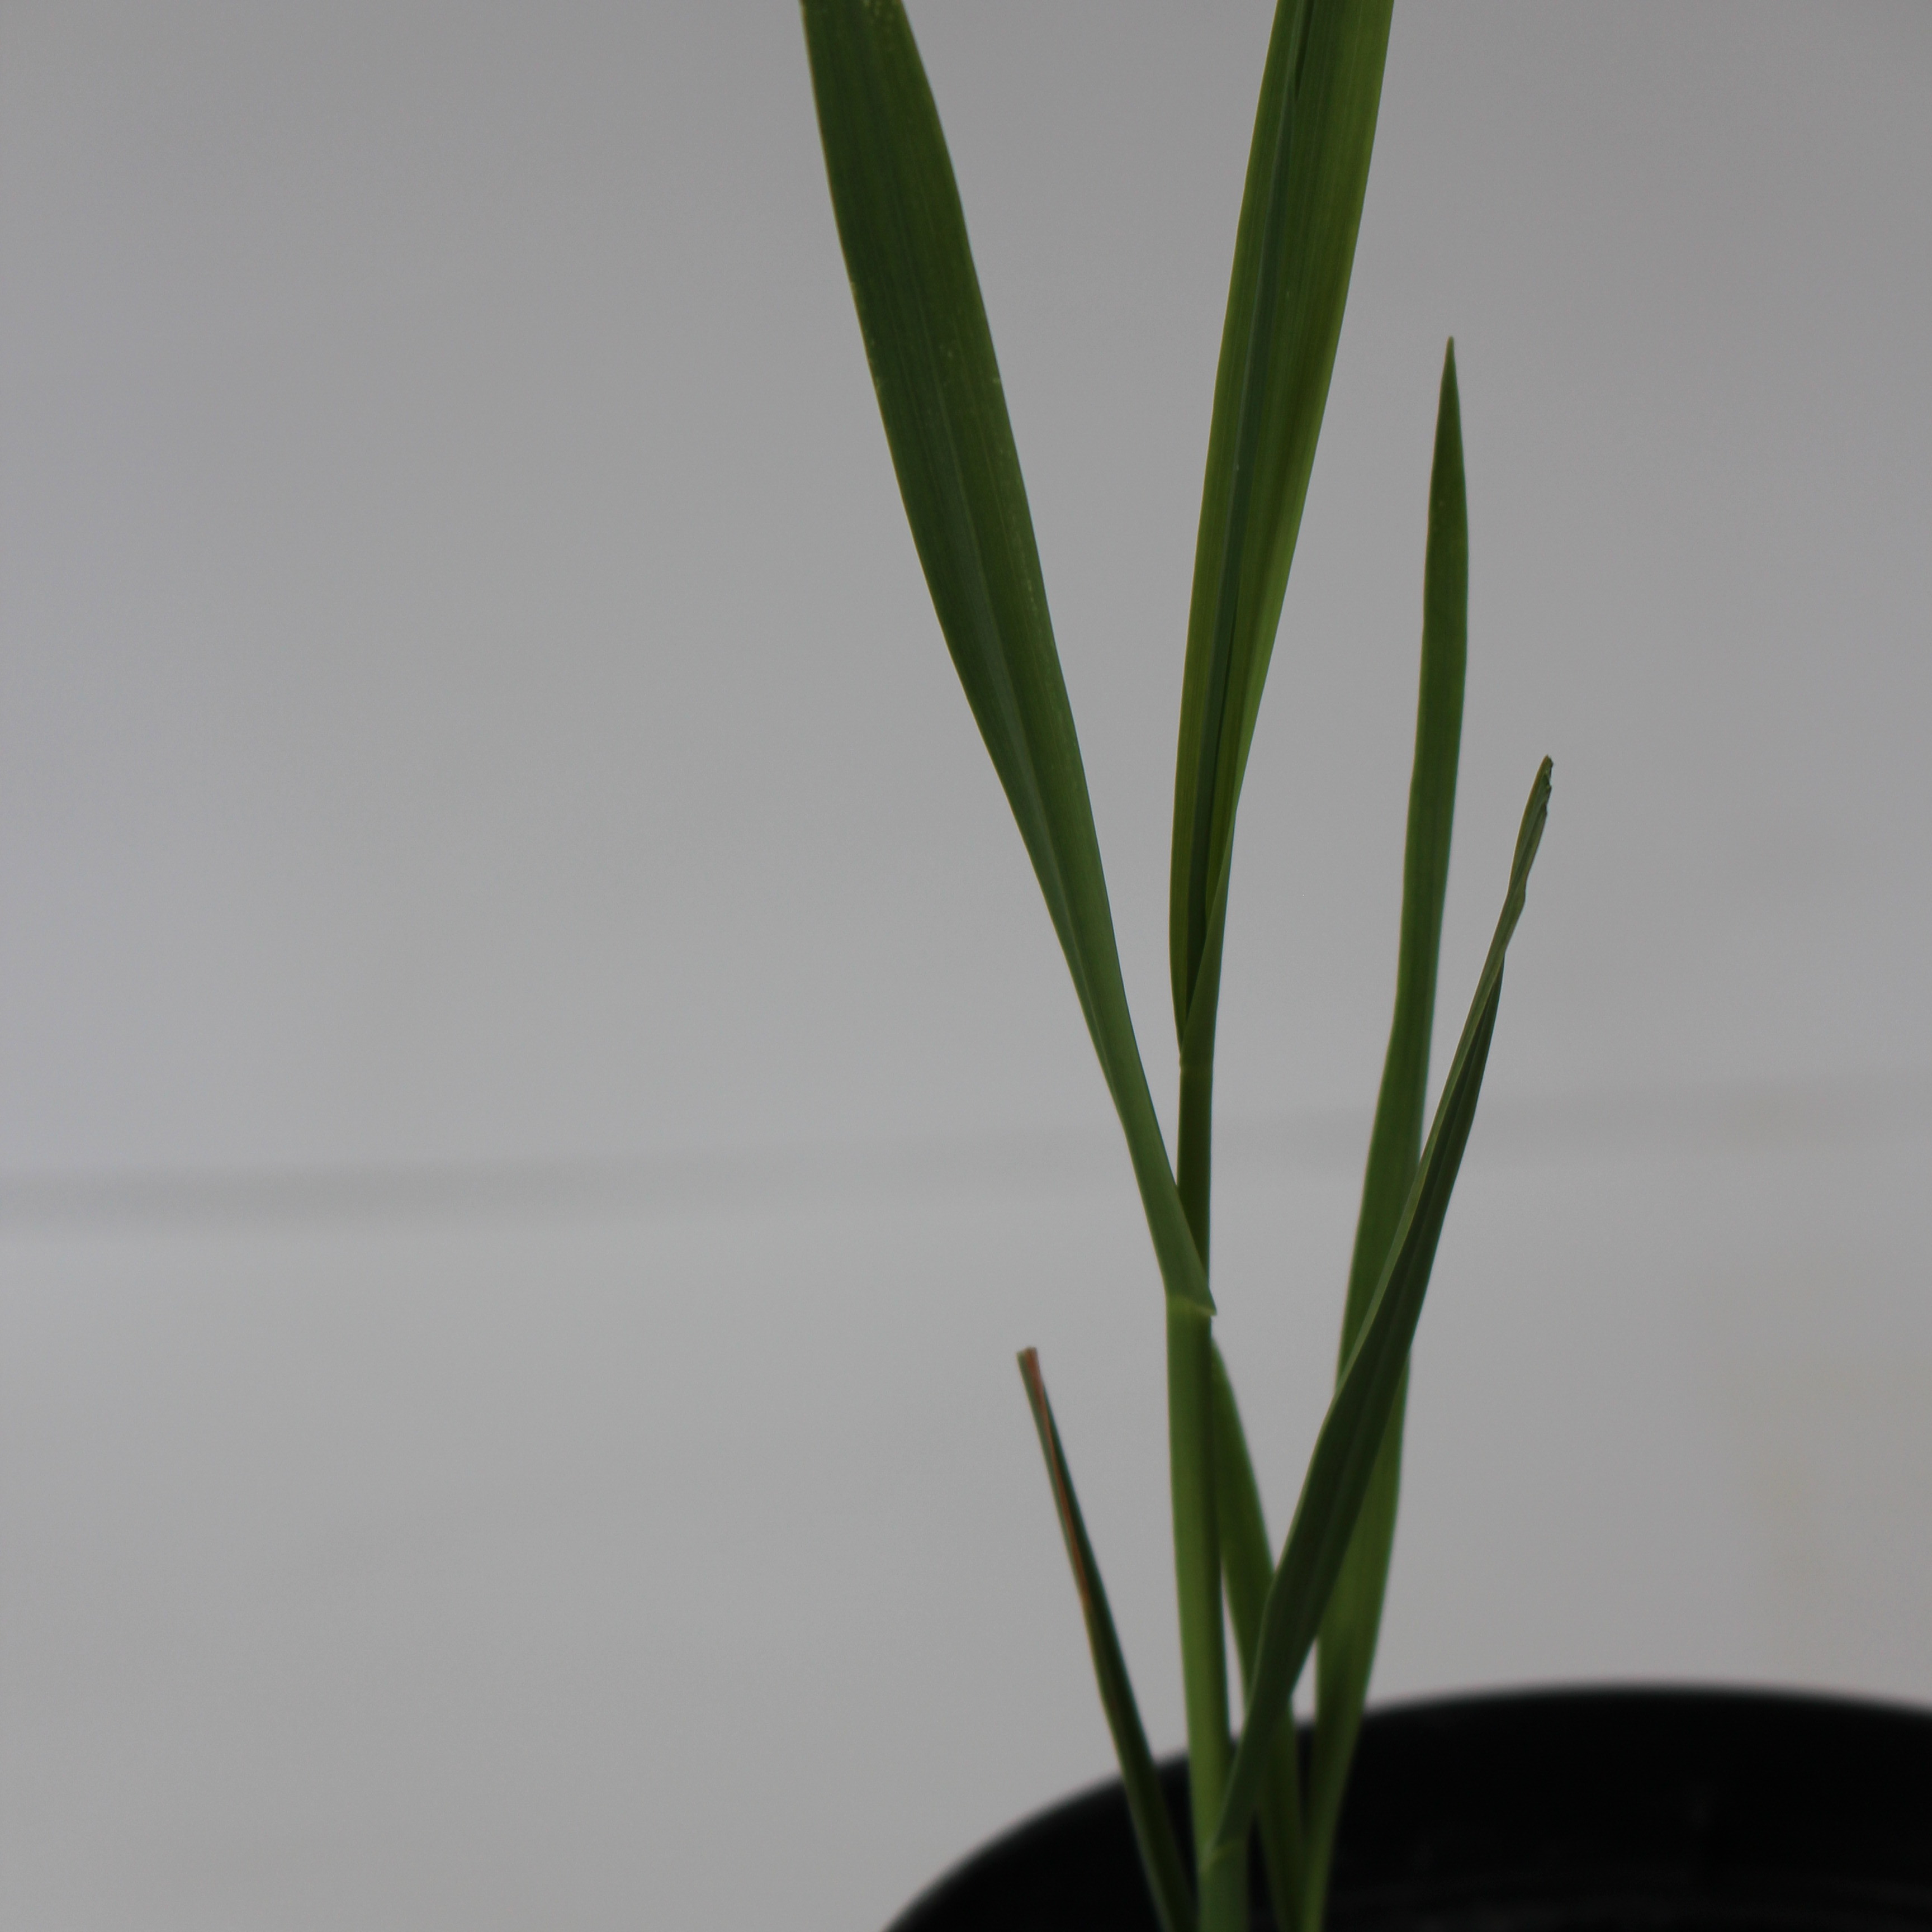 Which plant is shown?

Avena sterilis
